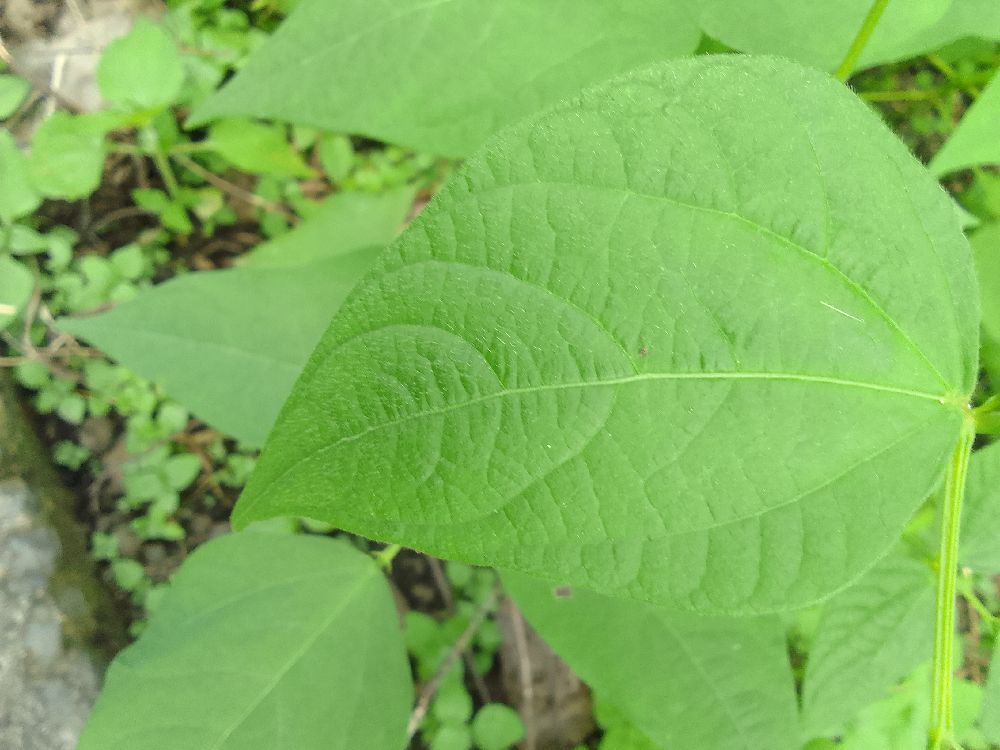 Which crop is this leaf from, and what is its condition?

common bean, healthy
